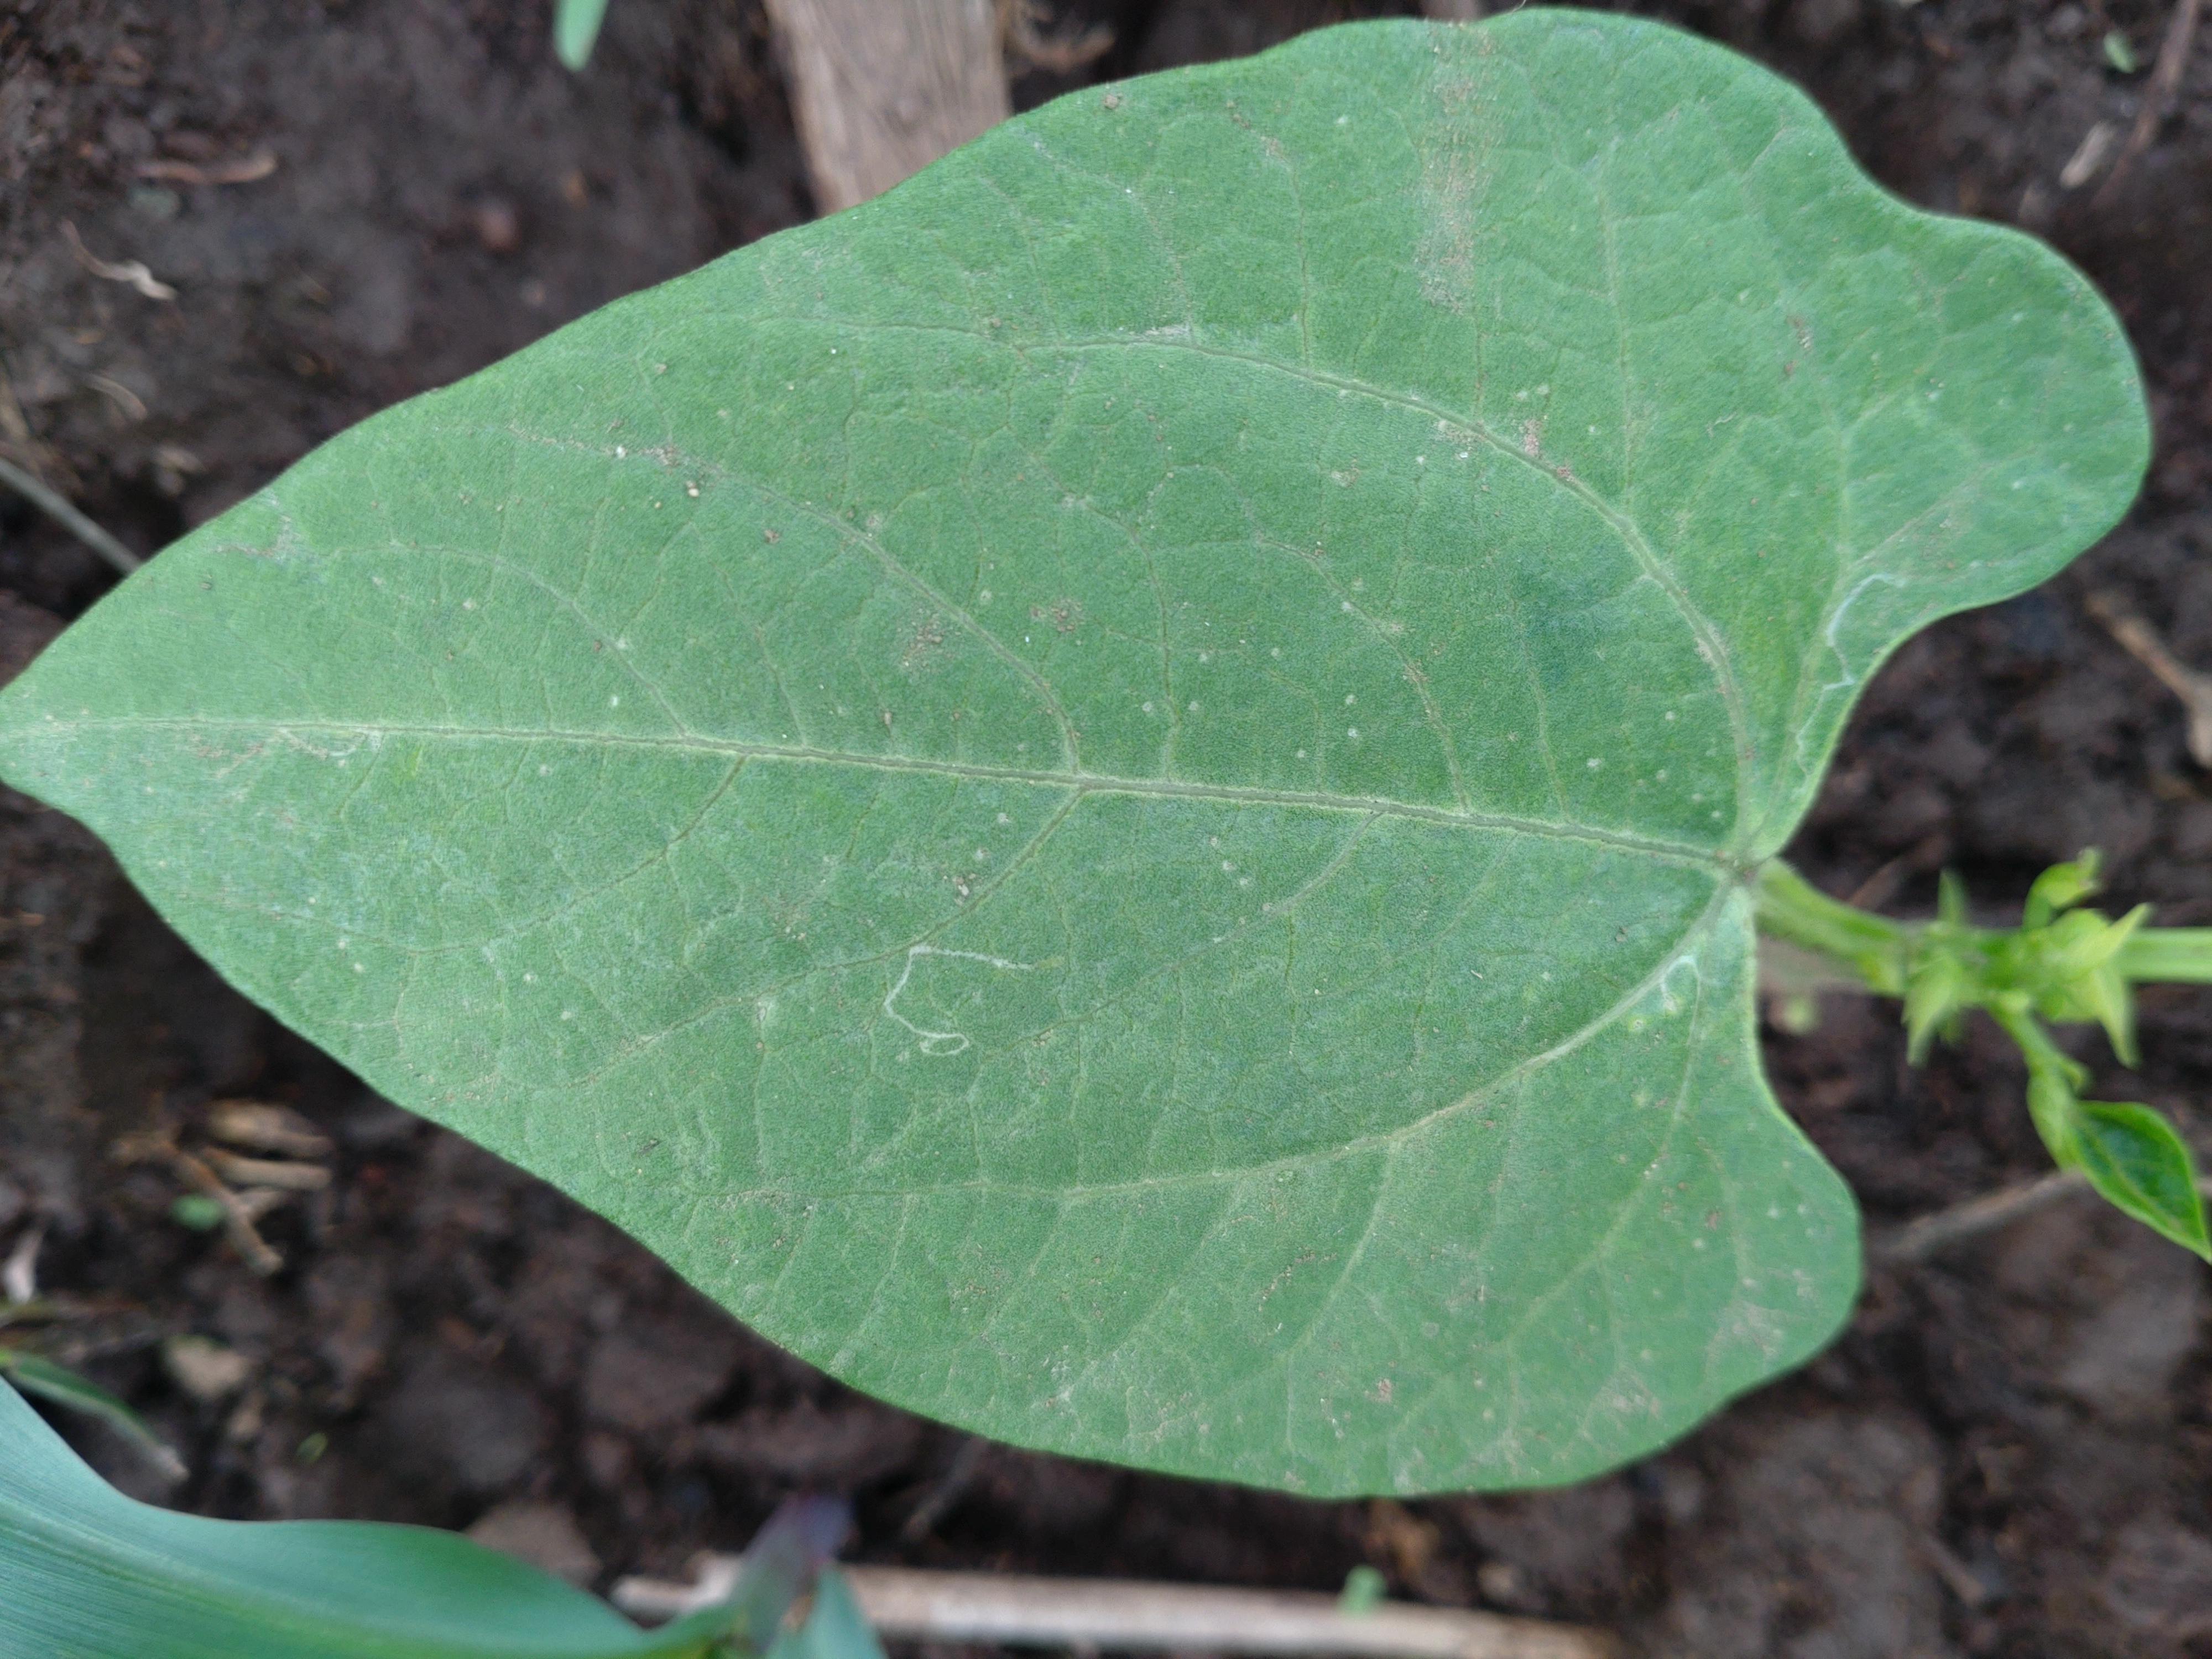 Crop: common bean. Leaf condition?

healthy
